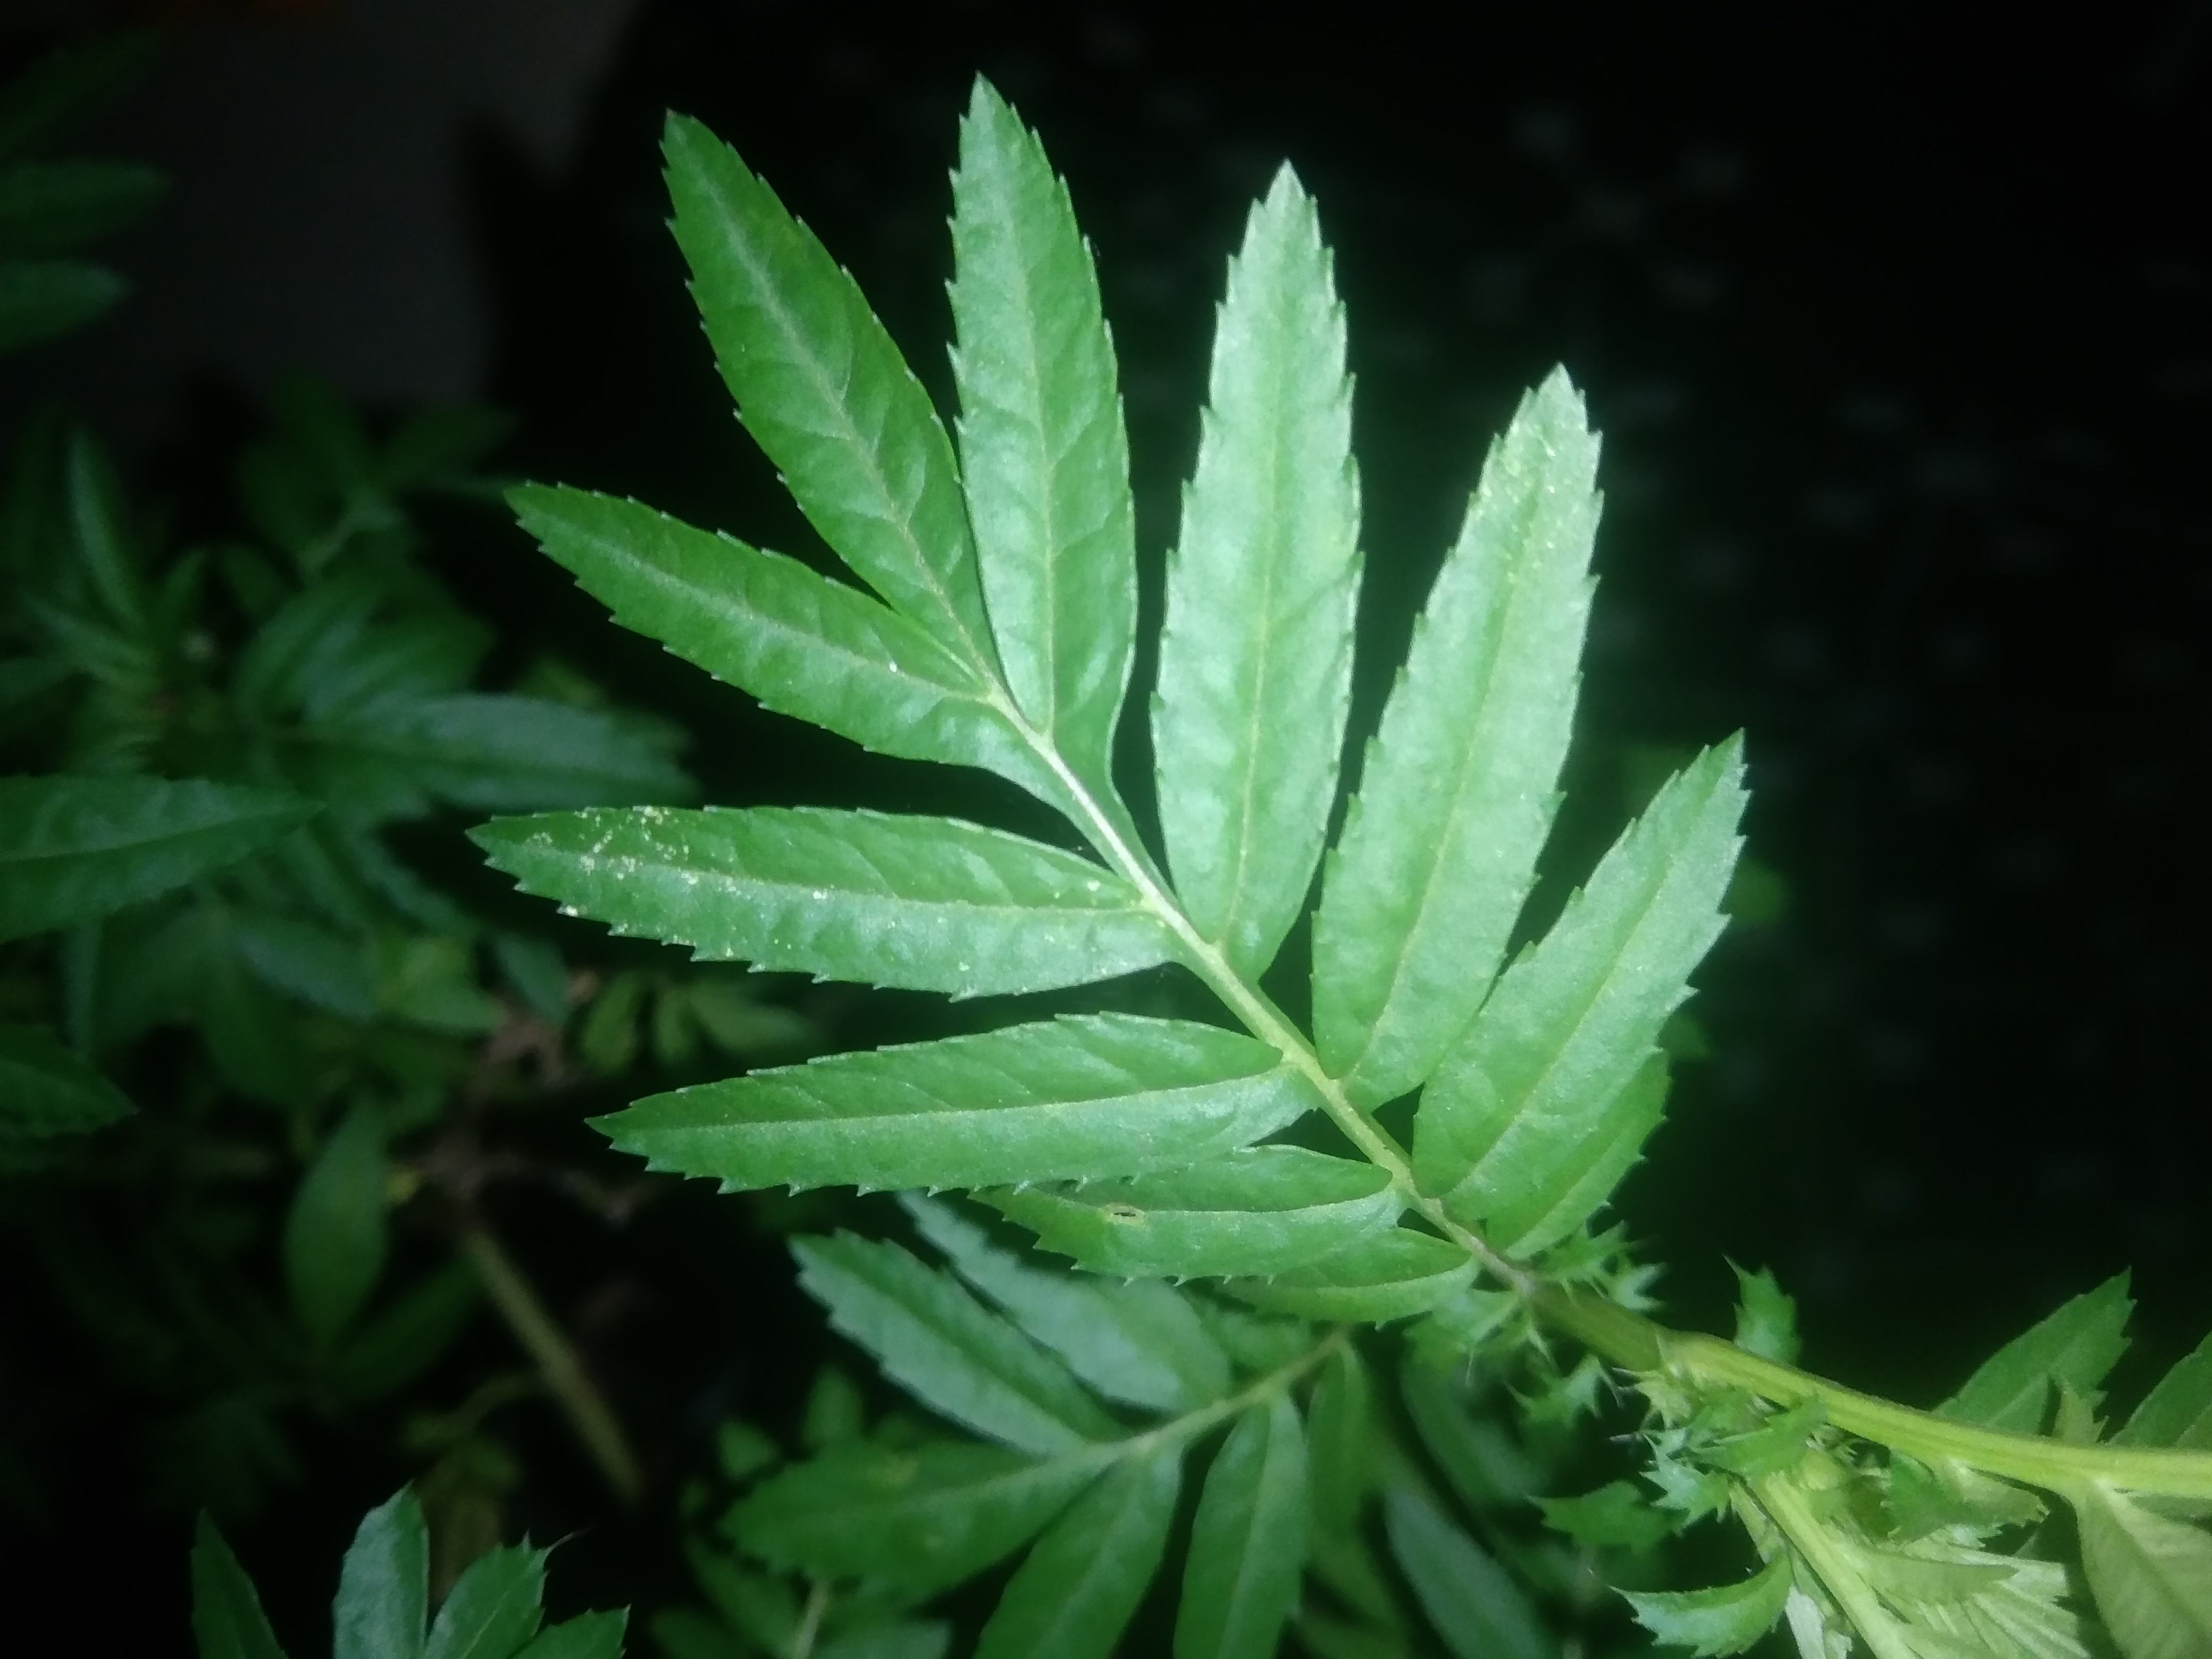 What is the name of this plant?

marigold
